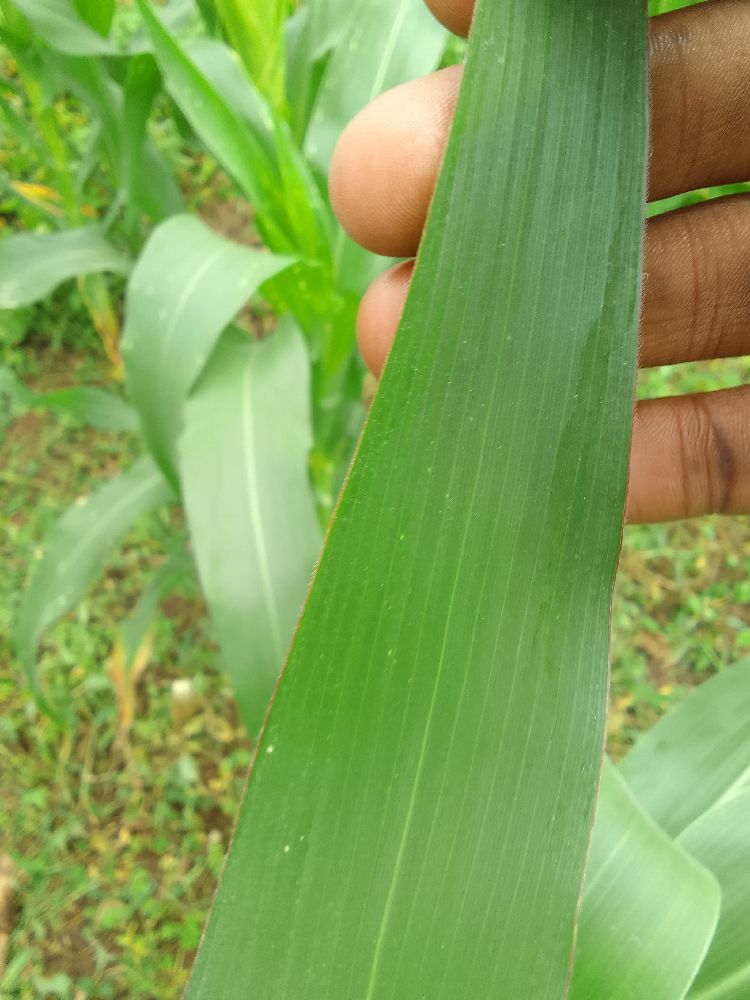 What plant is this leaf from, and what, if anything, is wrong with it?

maize, healthy
